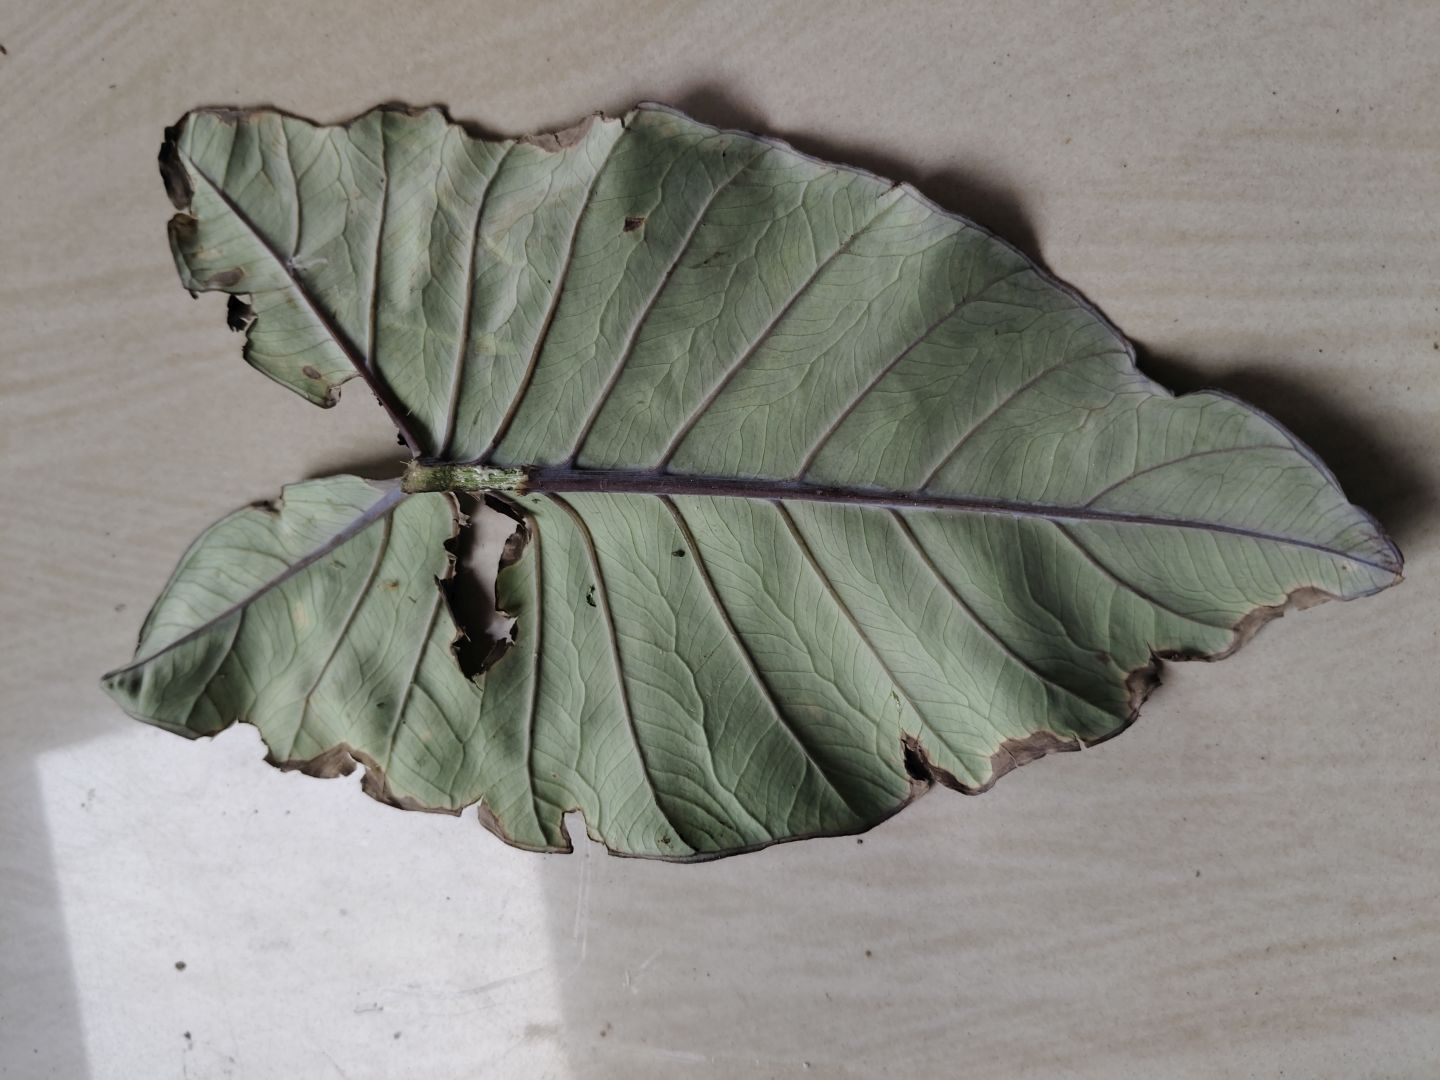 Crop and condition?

taro, leaf blight
